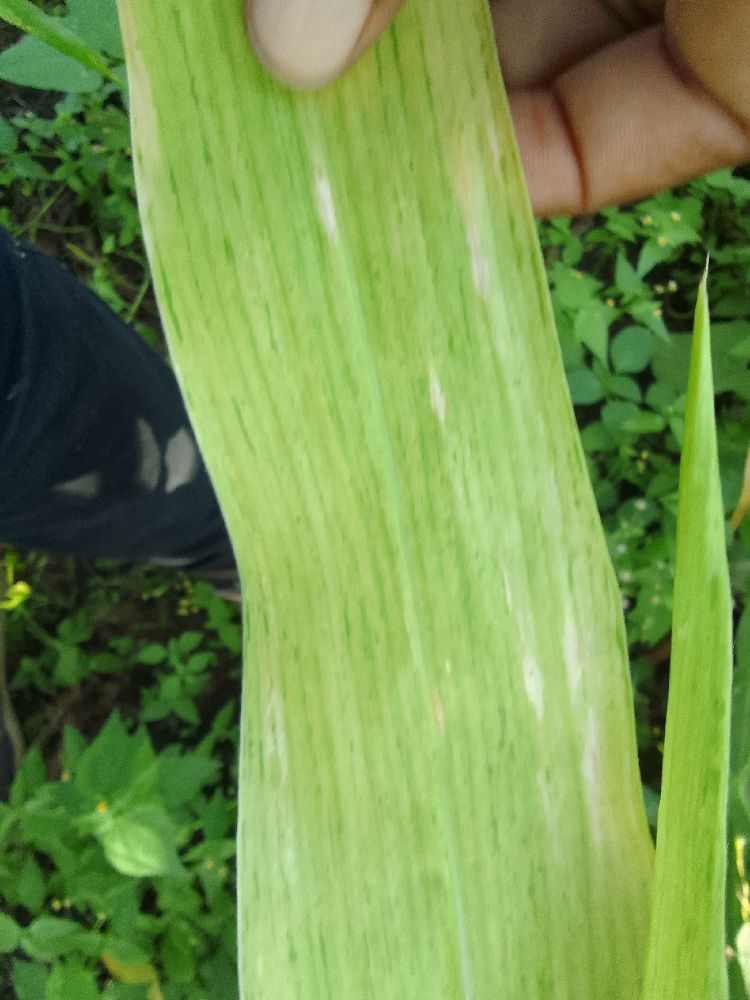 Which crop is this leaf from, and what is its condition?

maize, maize lethal necrosis
